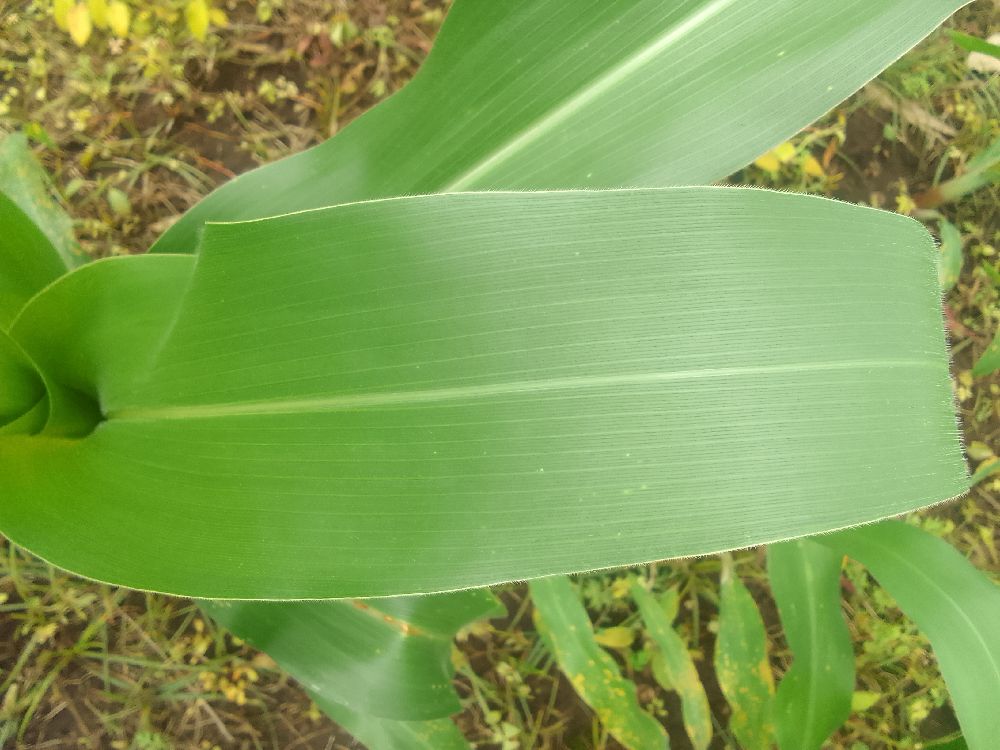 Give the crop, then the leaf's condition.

maize, healthy
